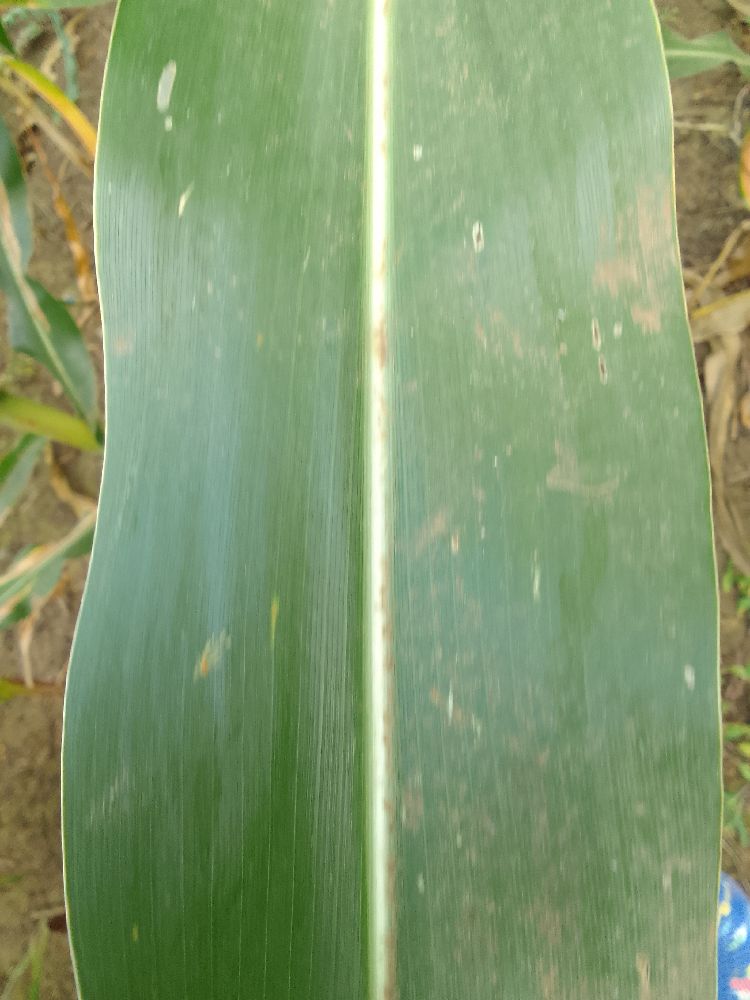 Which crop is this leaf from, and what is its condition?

maize, healthy
